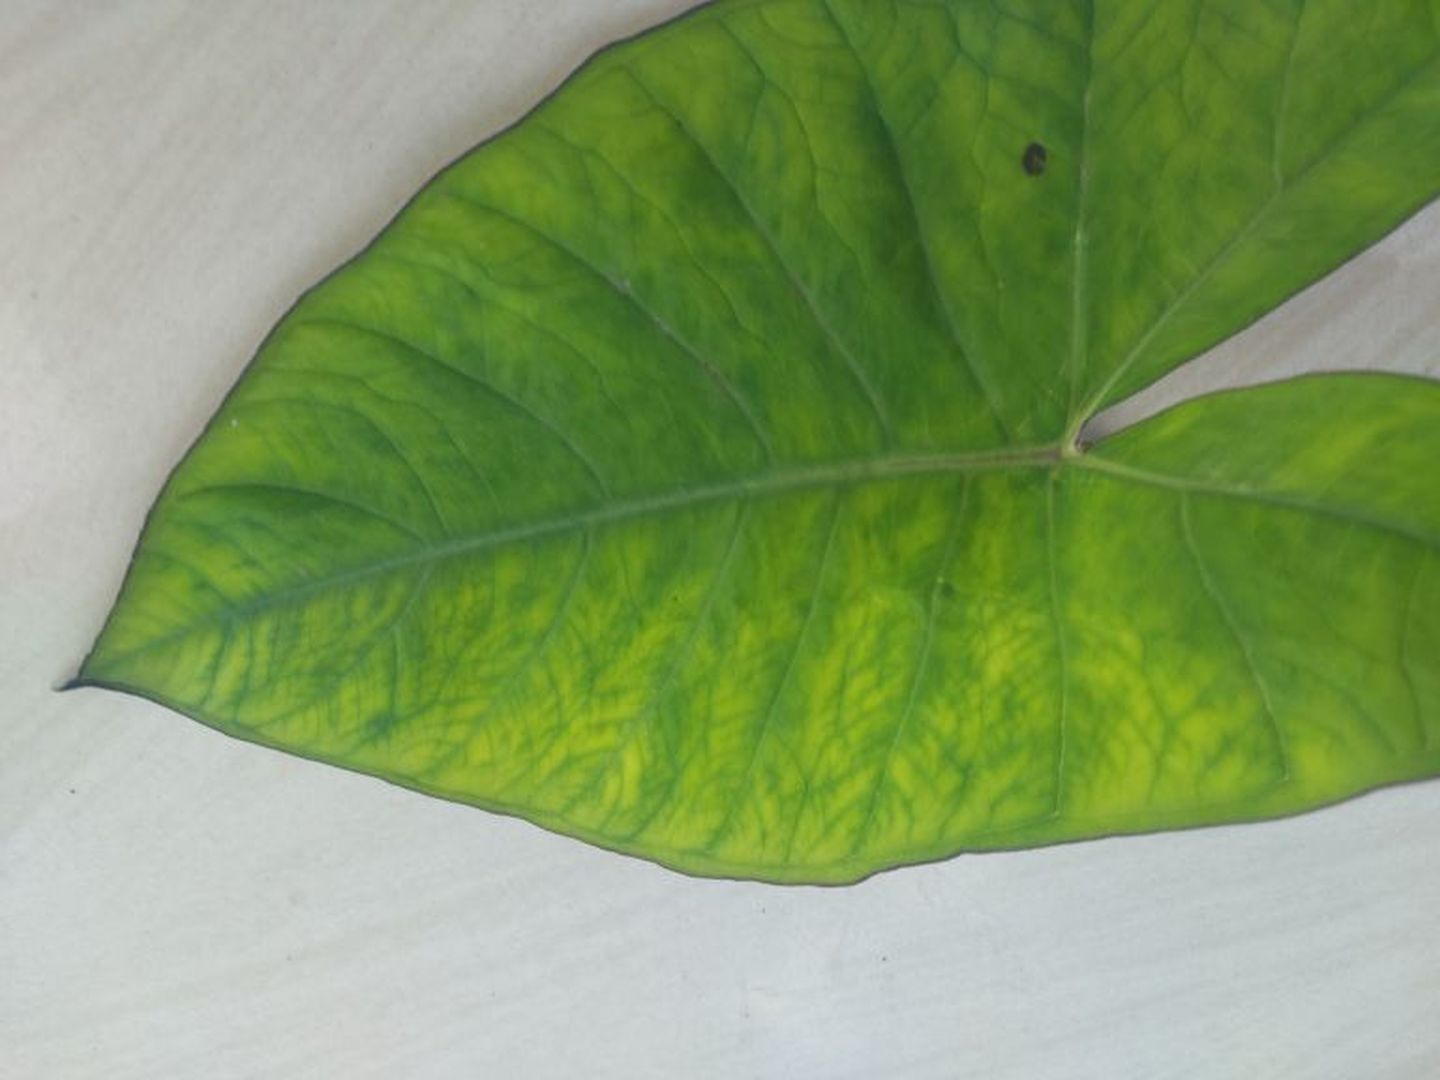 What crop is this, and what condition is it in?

taro, mosaic
